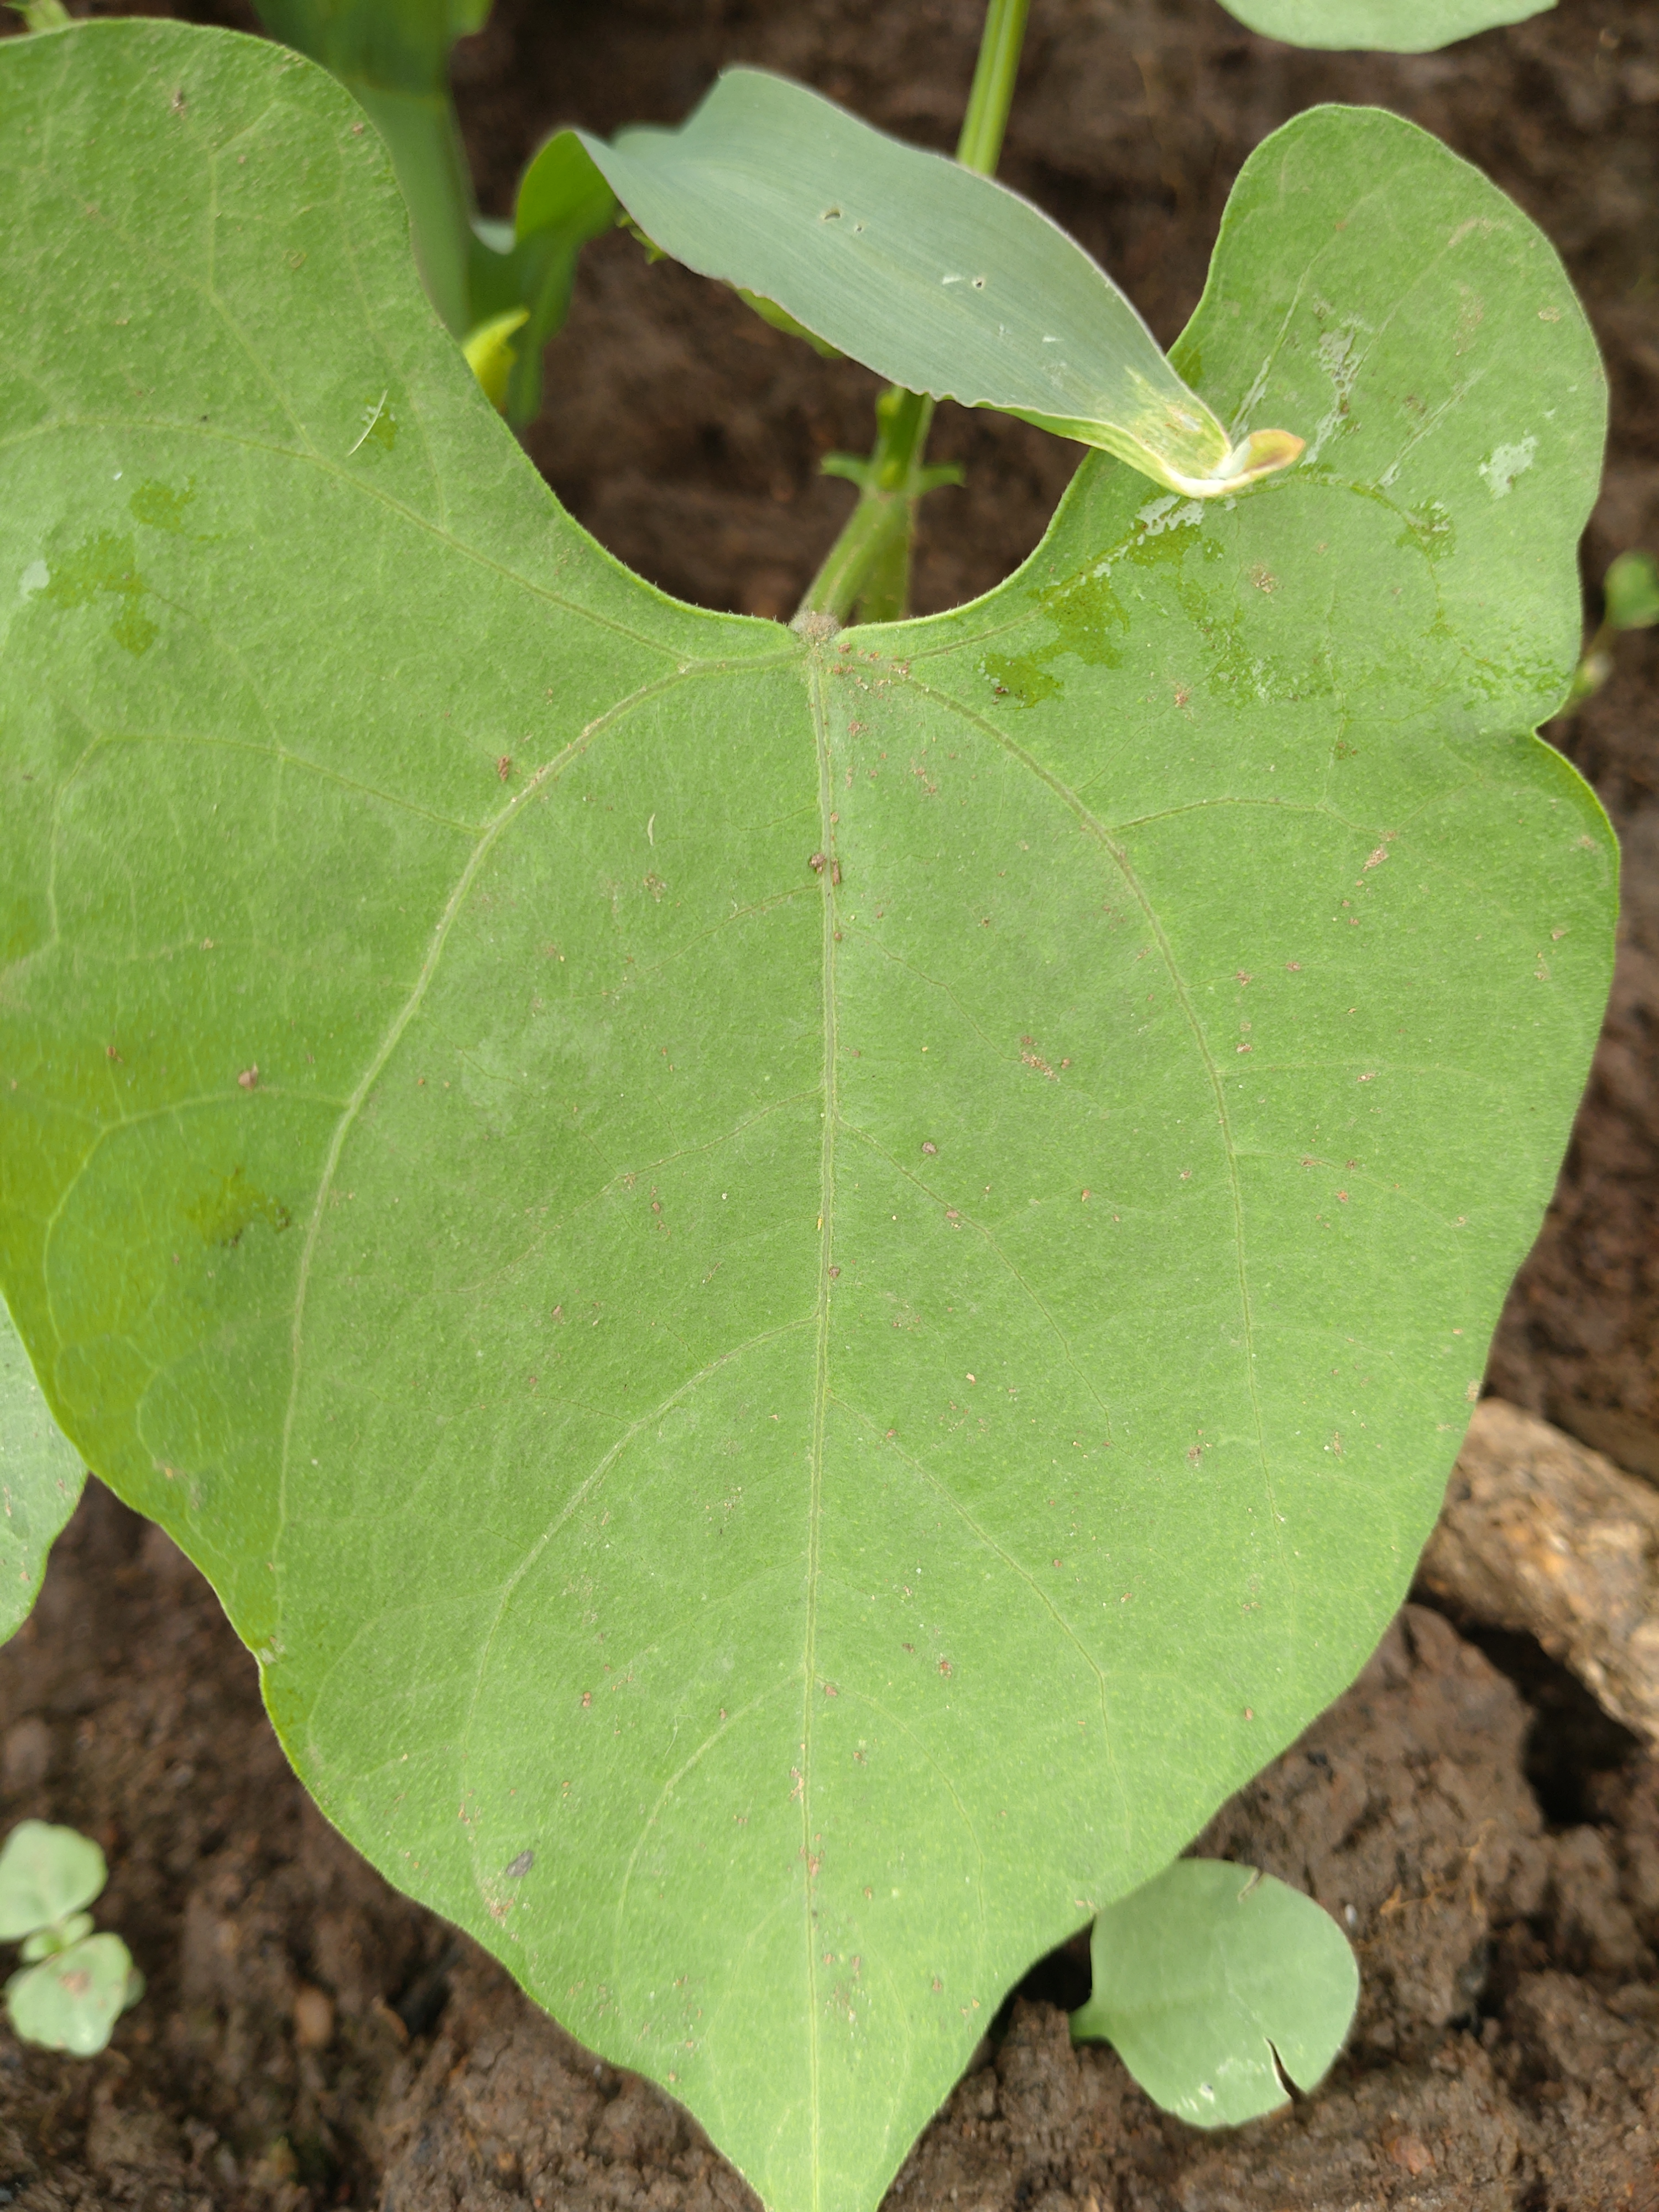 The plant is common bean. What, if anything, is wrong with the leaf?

healthy
